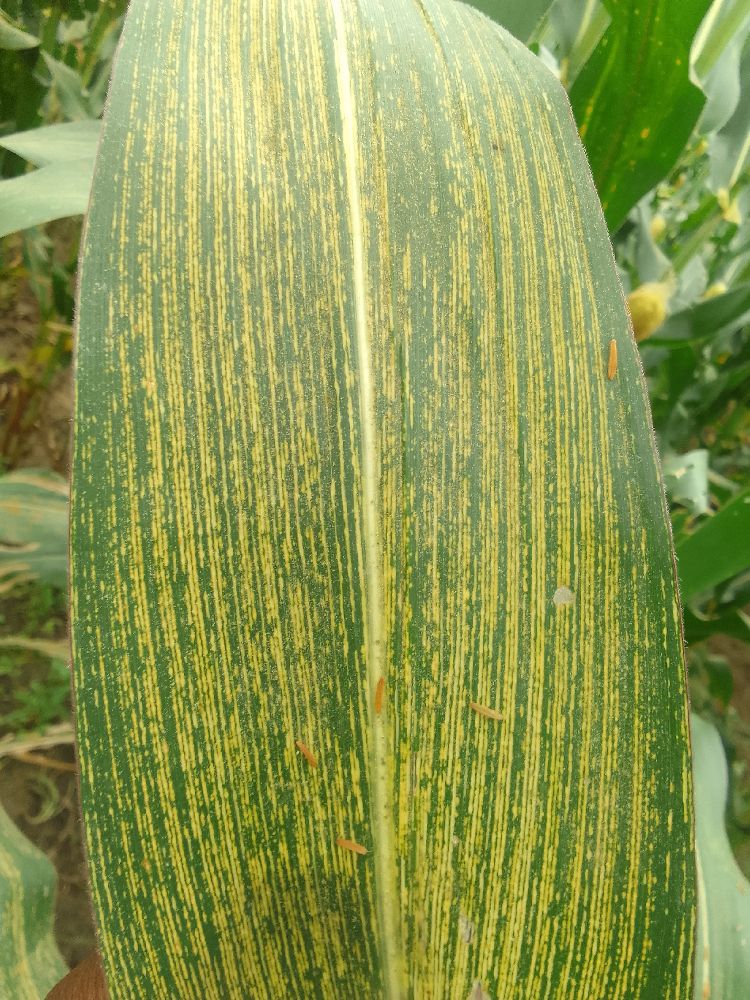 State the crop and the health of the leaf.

maize, maize streak virus
